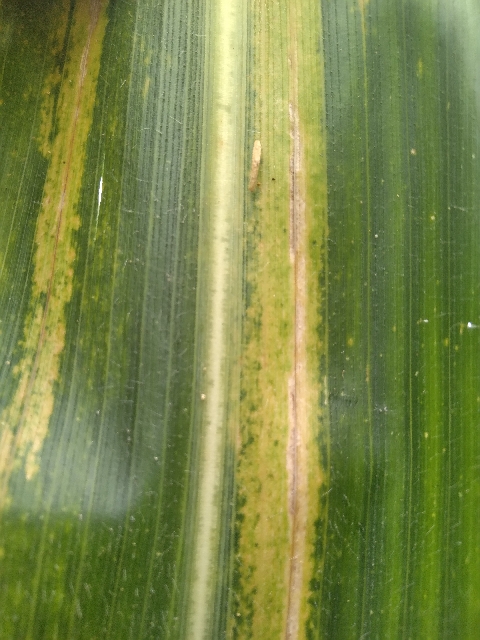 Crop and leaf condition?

maize, maize lethal necrosis
